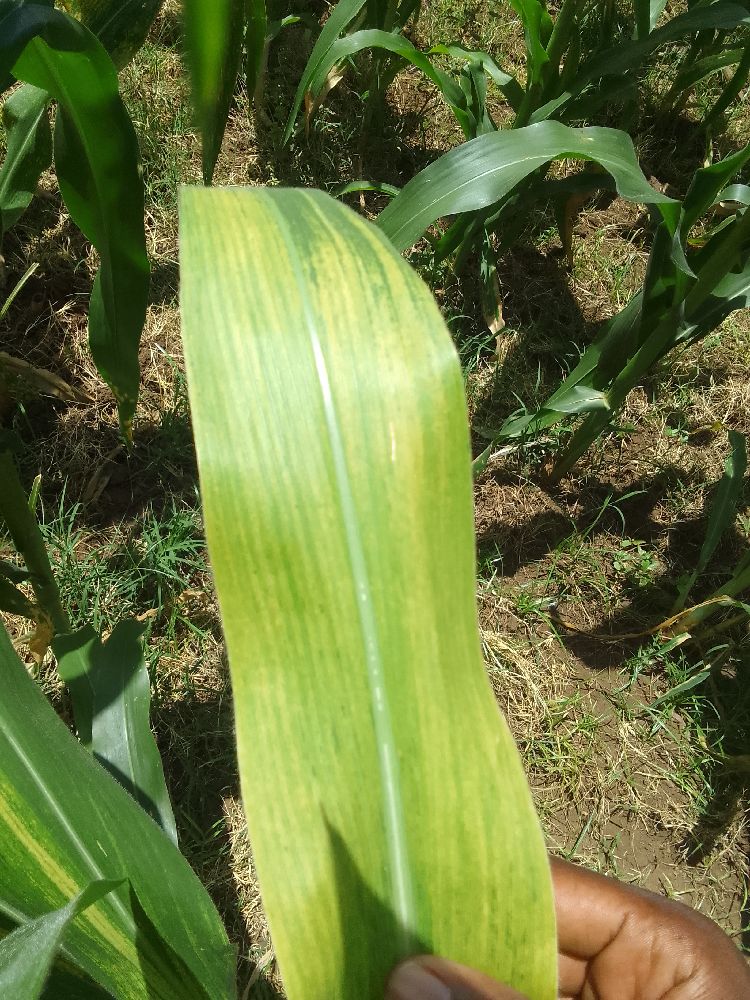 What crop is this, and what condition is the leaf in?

maize, maize lethal necrosis
